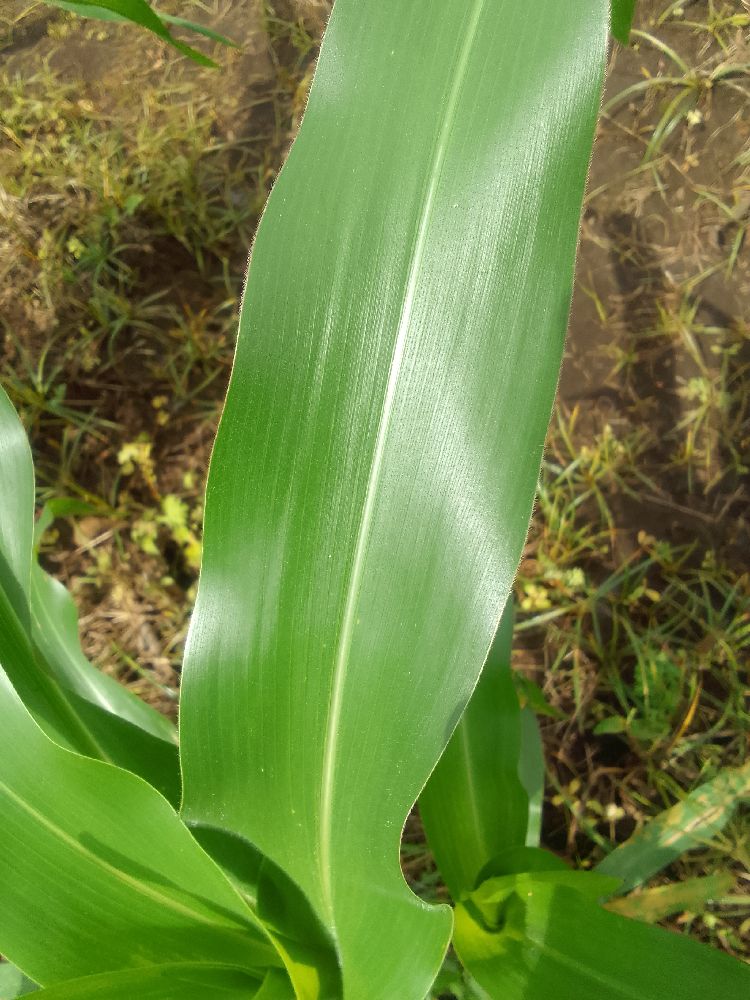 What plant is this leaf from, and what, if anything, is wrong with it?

maize, healthy
